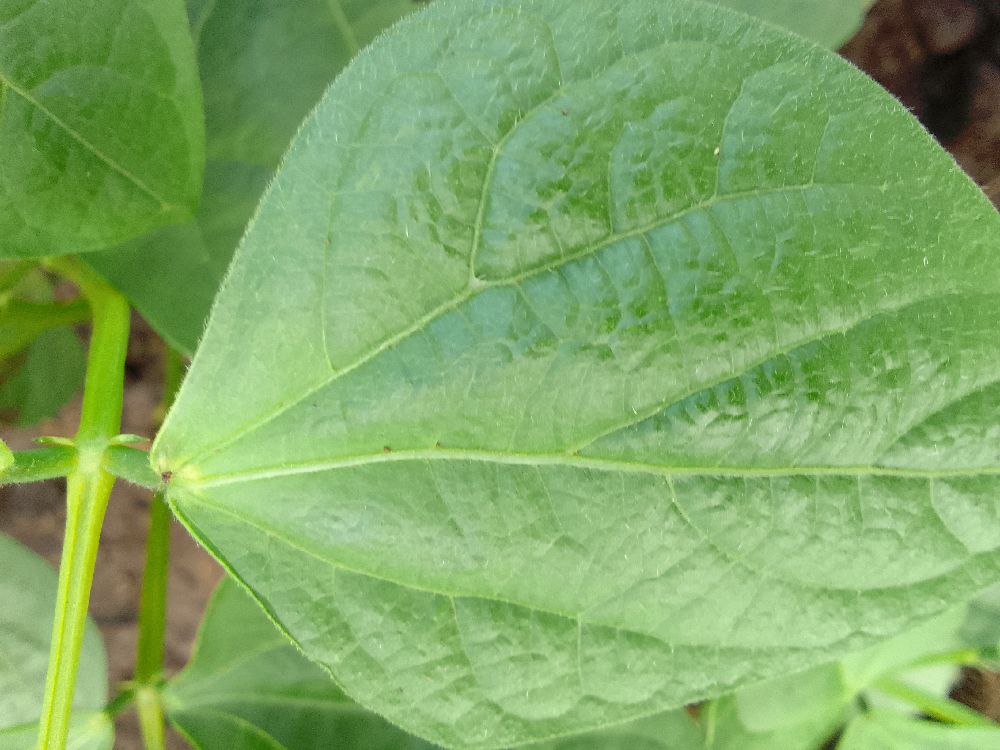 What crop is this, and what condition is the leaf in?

common bean, healthy
